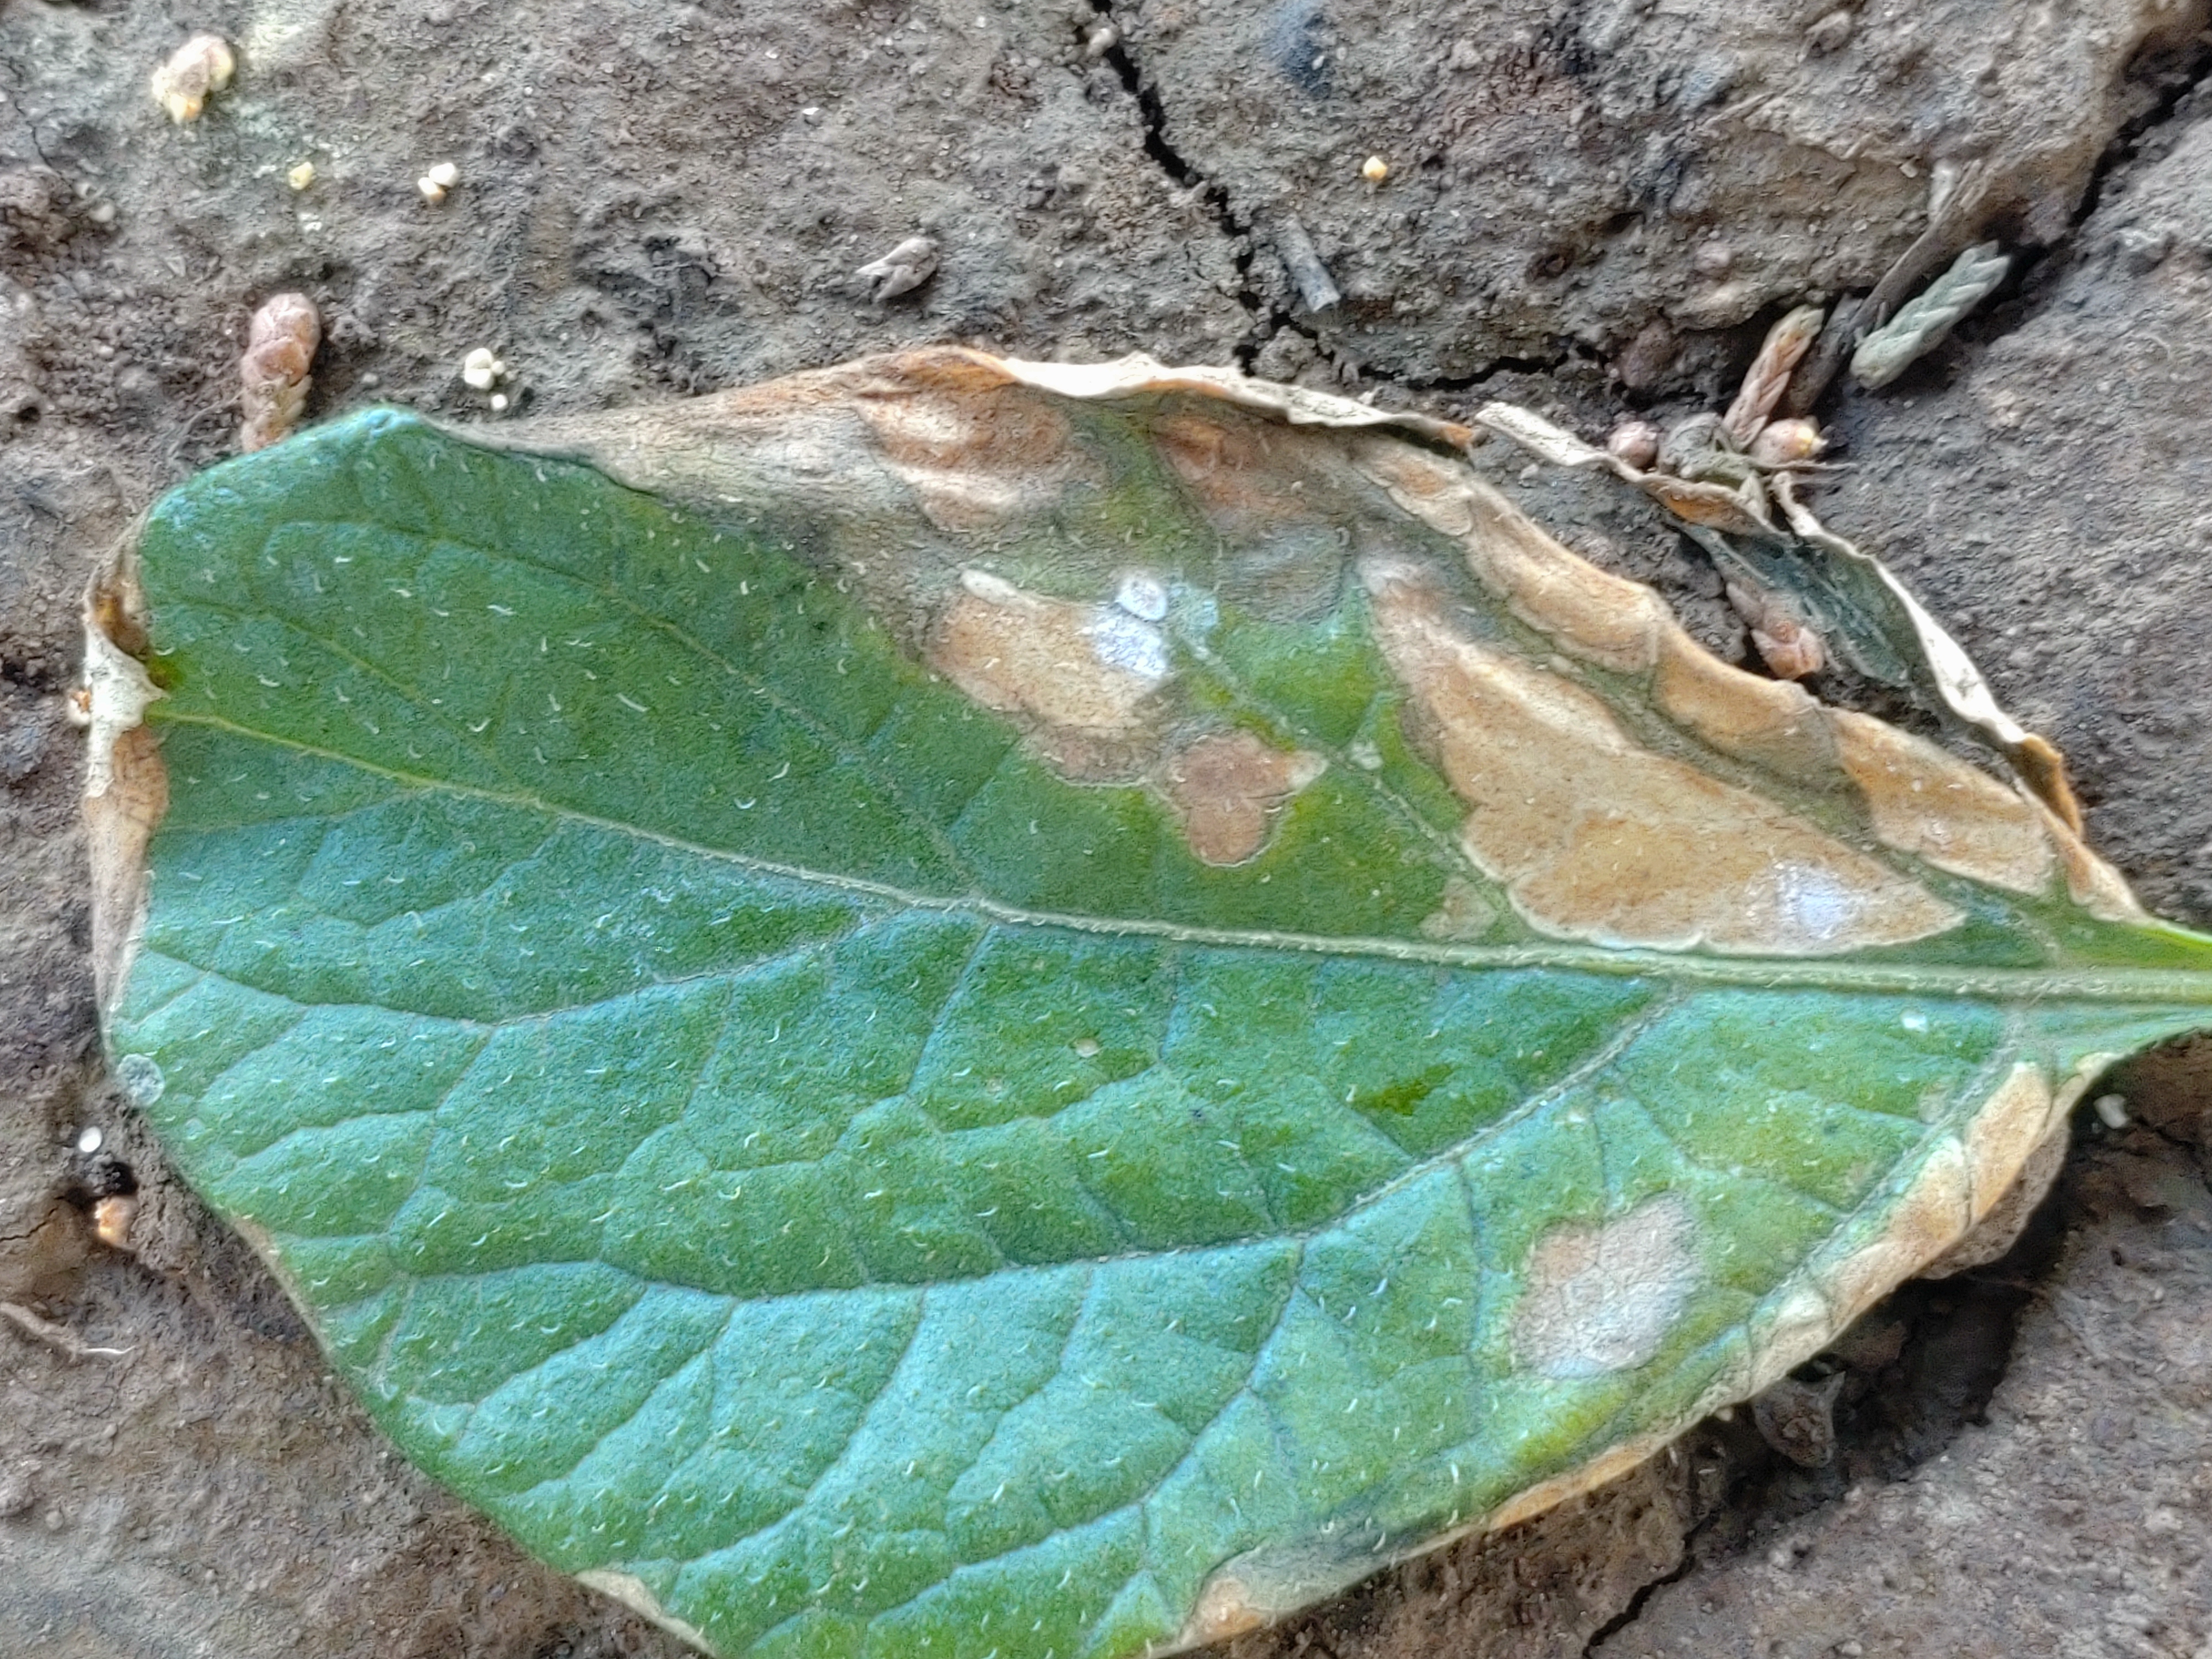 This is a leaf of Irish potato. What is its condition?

early blight
